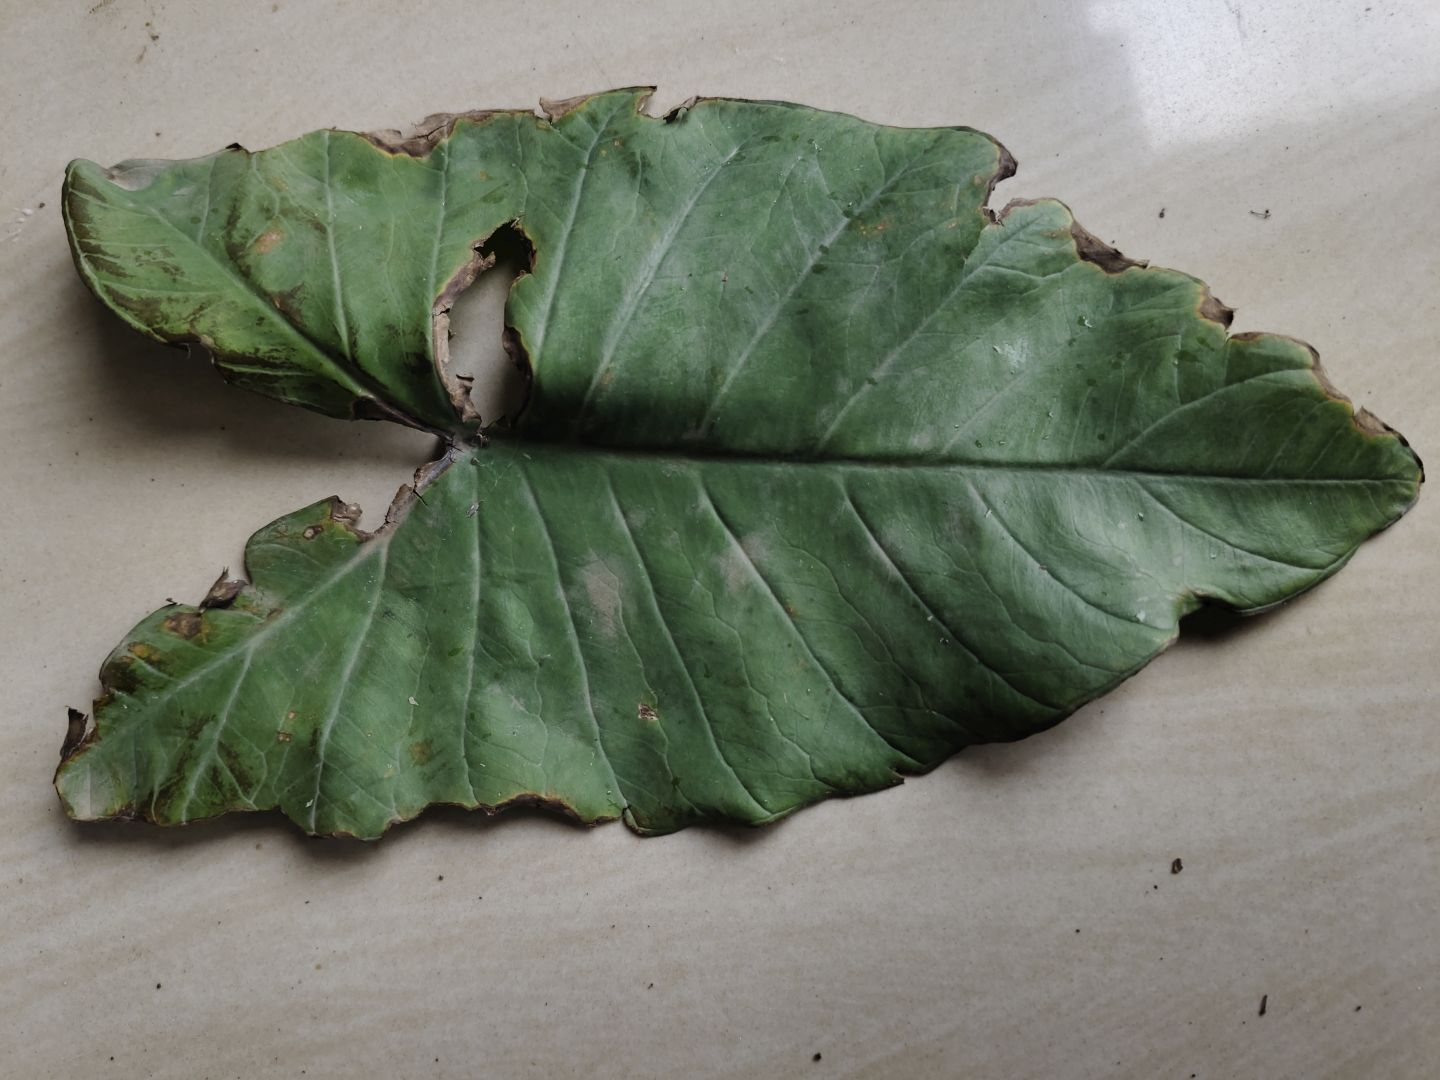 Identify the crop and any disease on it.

taro, leaf blight
